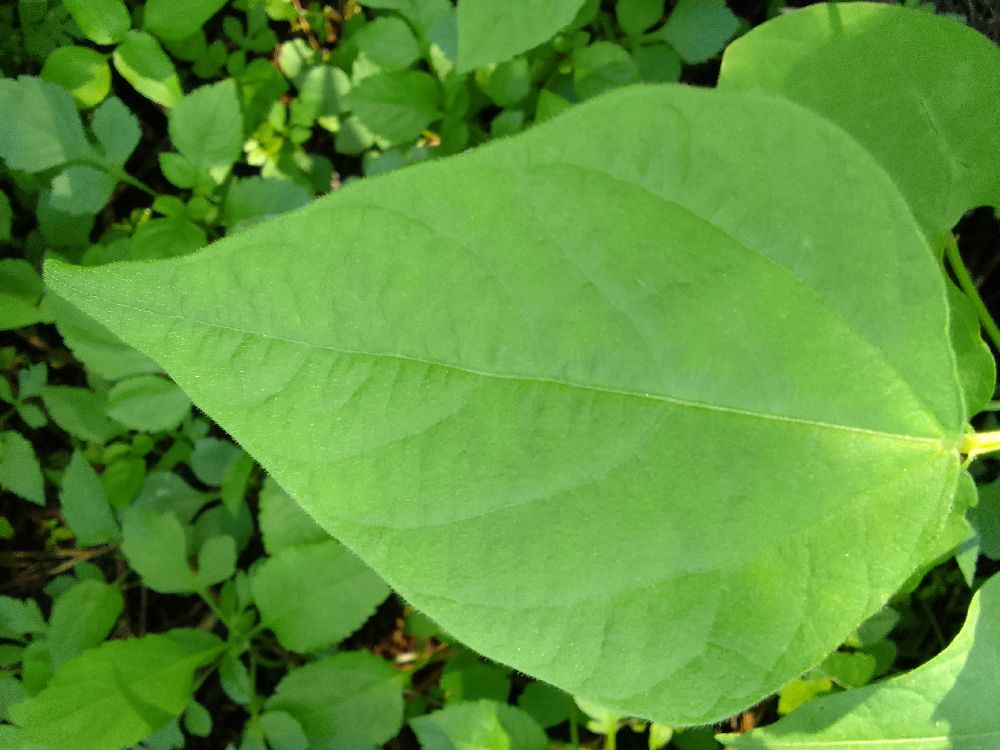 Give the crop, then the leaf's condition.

common bean, healthy
